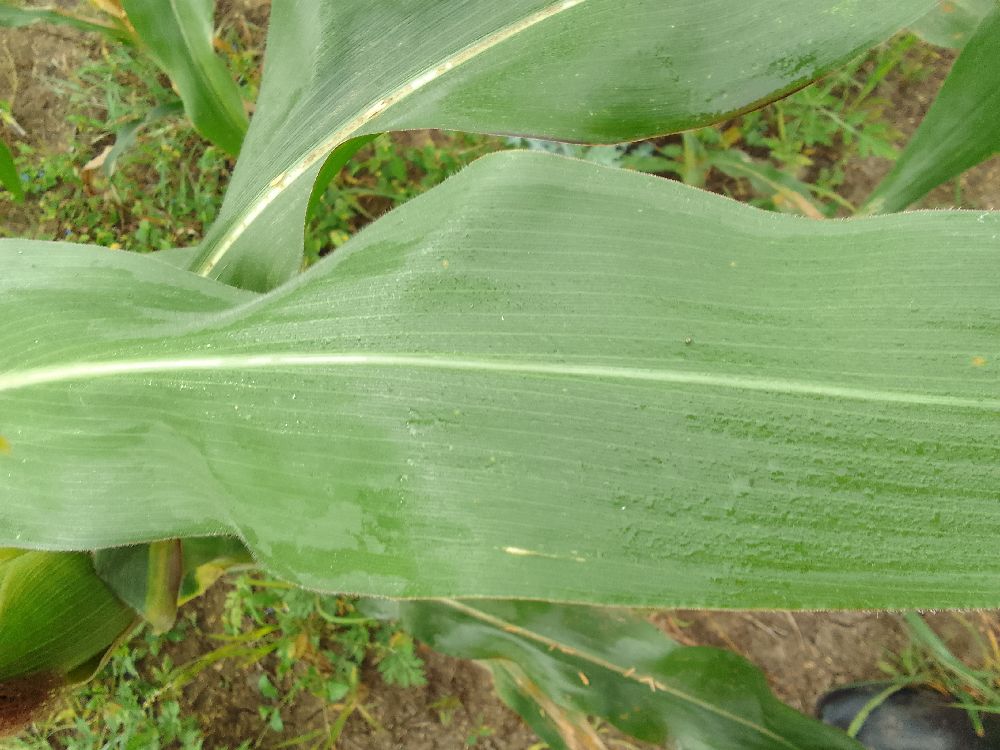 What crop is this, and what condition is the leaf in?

maize, healthy
